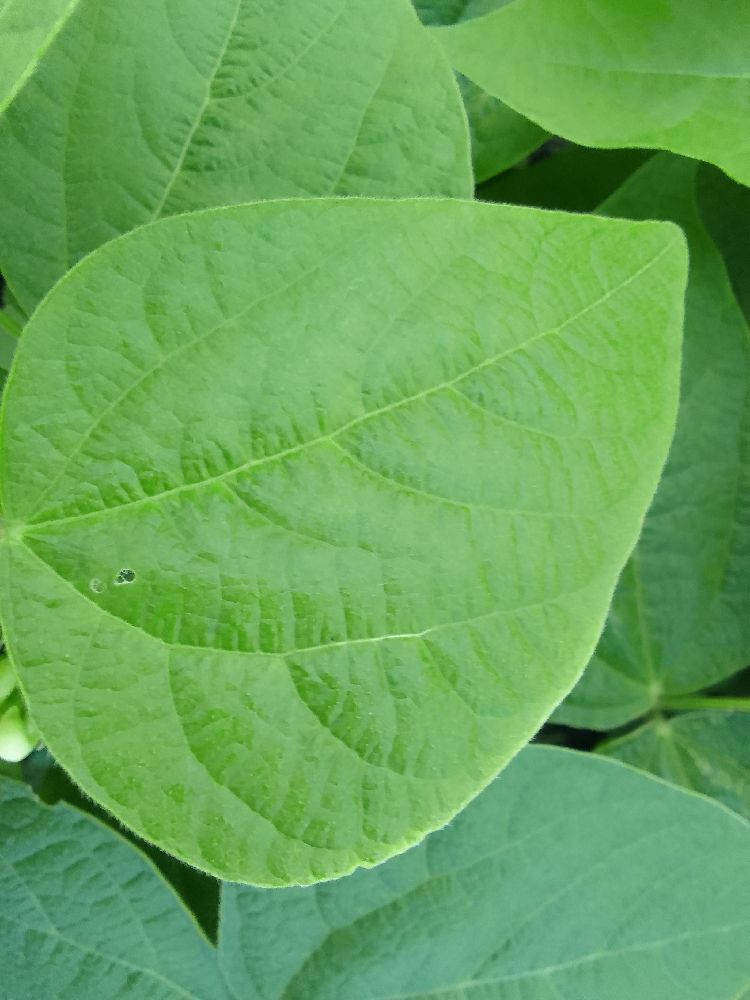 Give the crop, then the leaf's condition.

common bean, healthy
